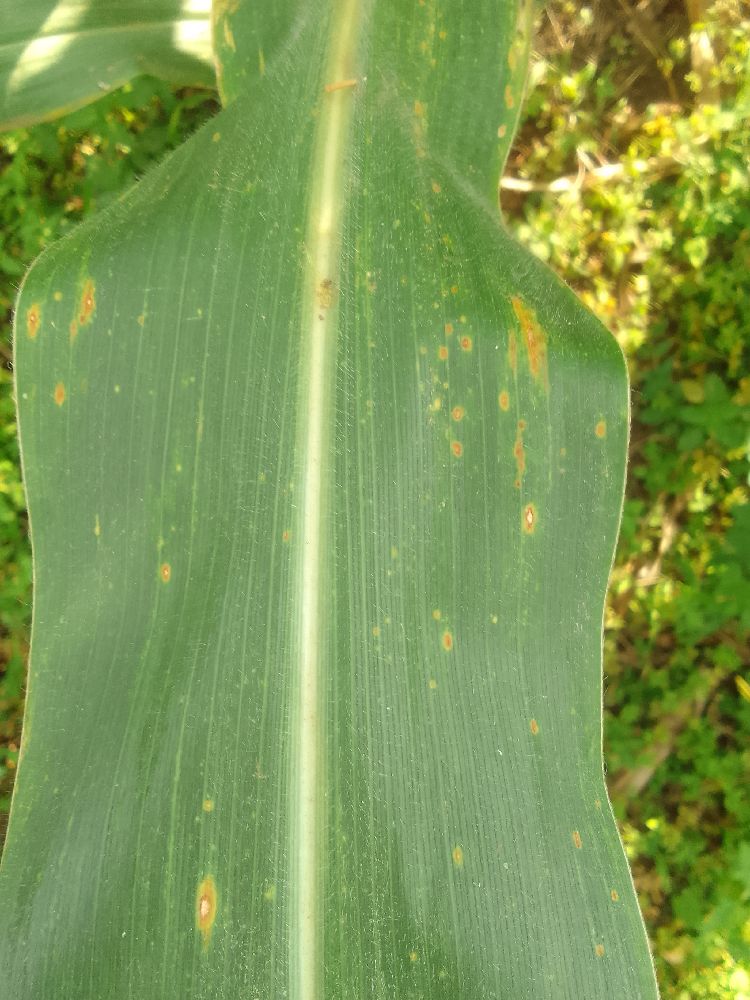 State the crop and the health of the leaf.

maize, maize lethal necrosis
